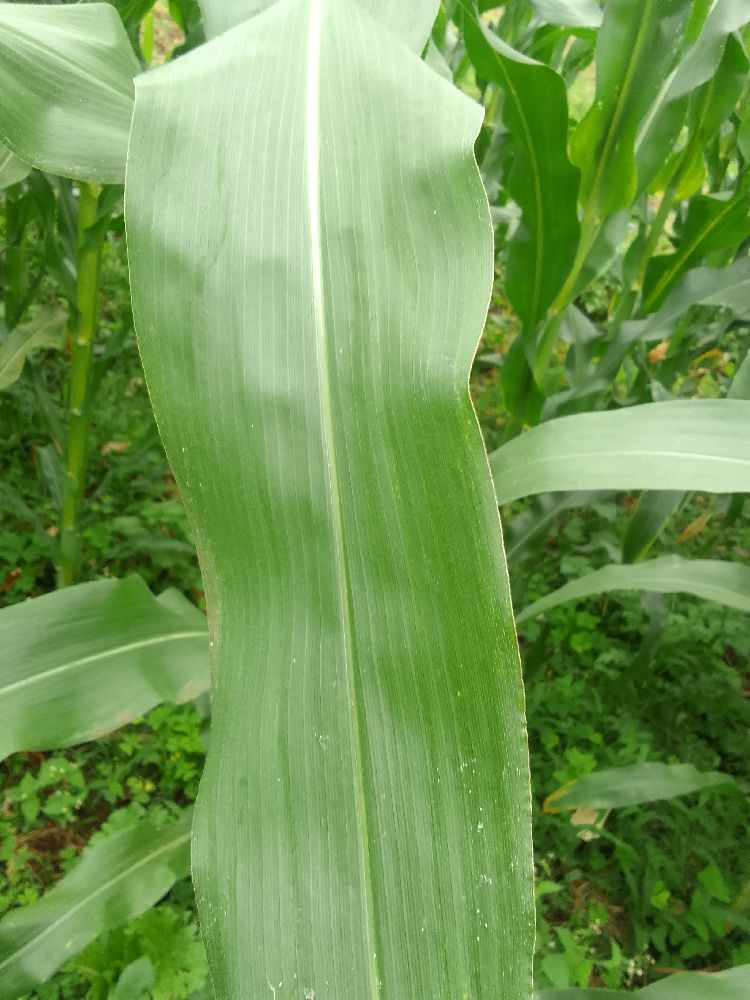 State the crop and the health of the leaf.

maize, healthy
